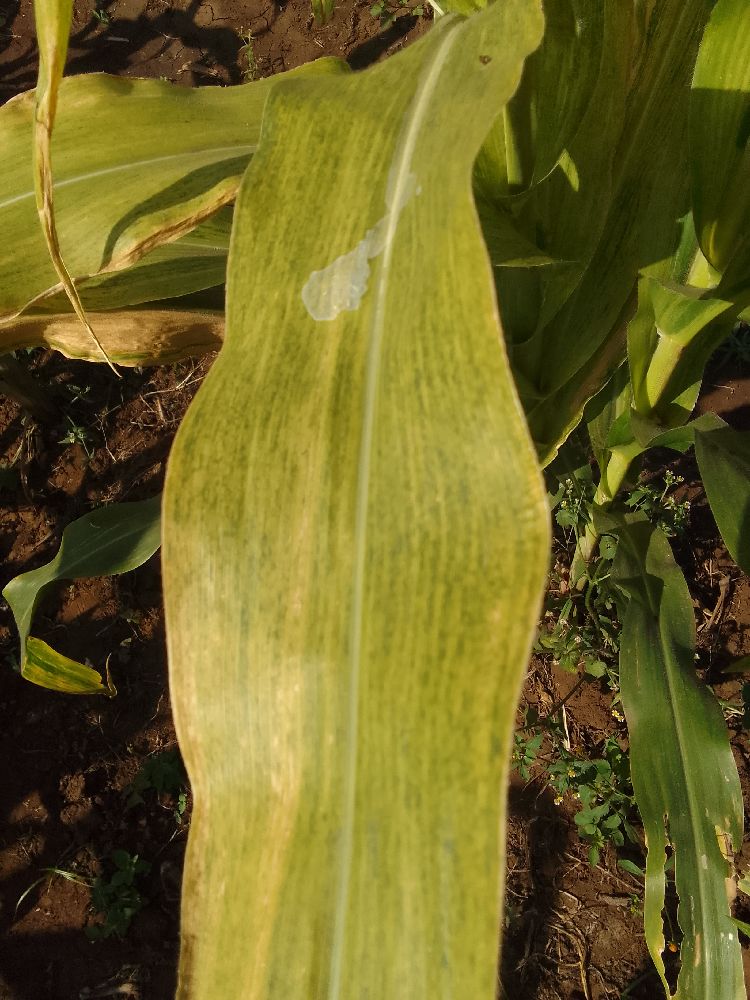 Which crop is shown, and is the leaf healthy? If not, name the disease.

maize, maize lethal necrosis
